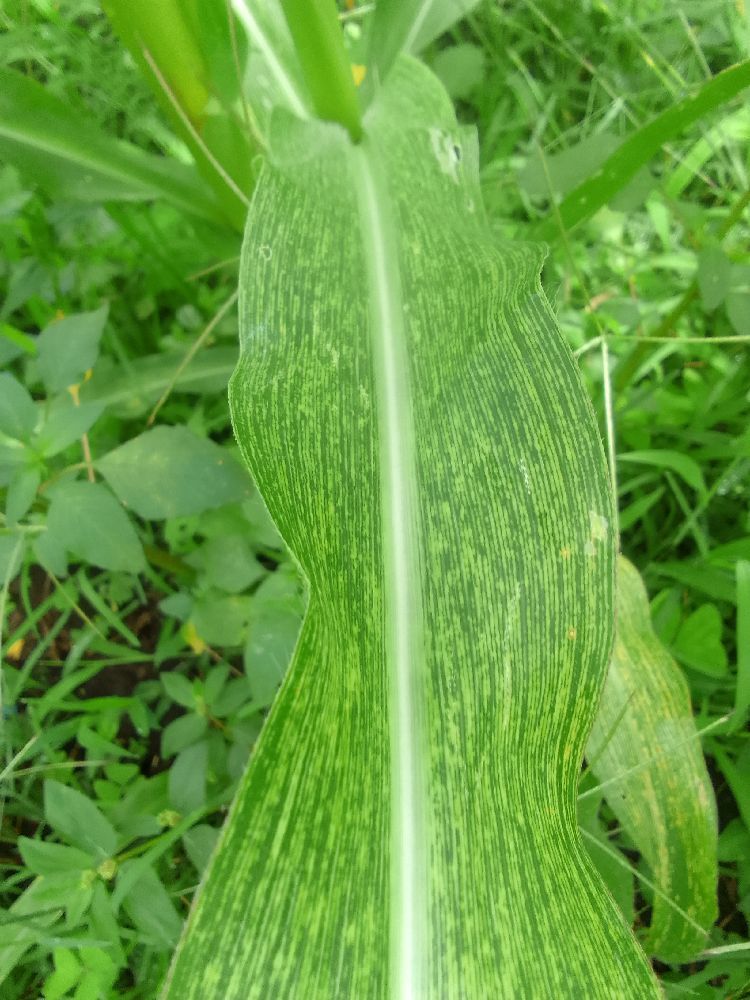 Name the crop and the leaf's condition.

maize, healthy
